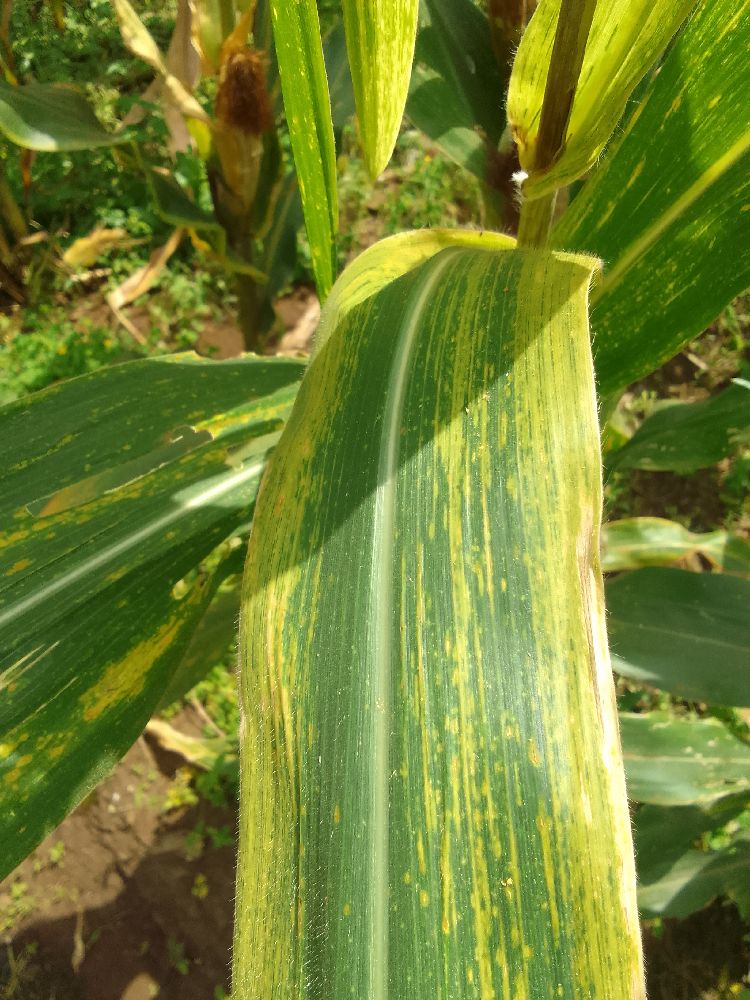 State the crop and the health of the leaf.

maize, maize lethal necrosis
